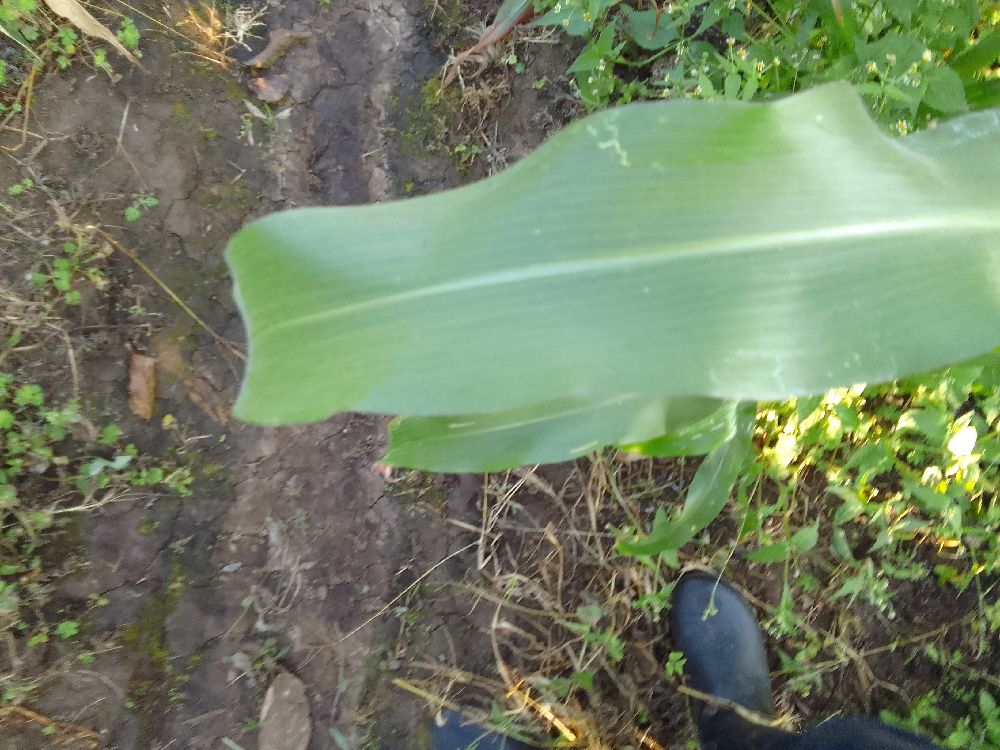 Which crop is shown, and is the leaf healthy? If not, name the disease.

maize, healthy
